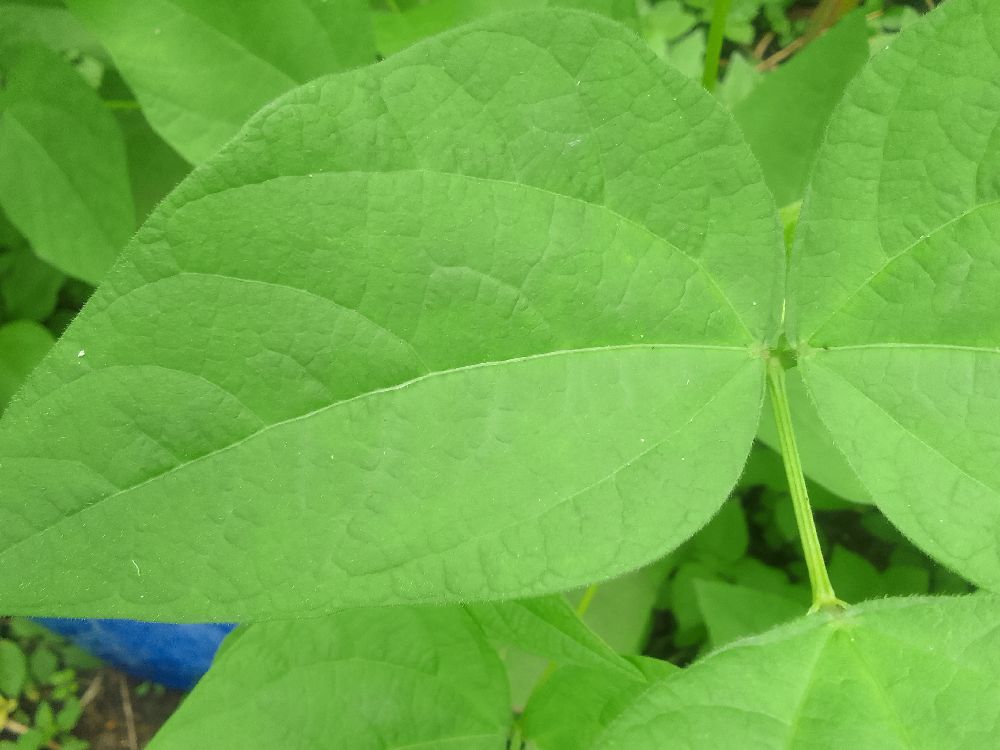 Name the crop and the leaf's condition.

common bean, healthy
